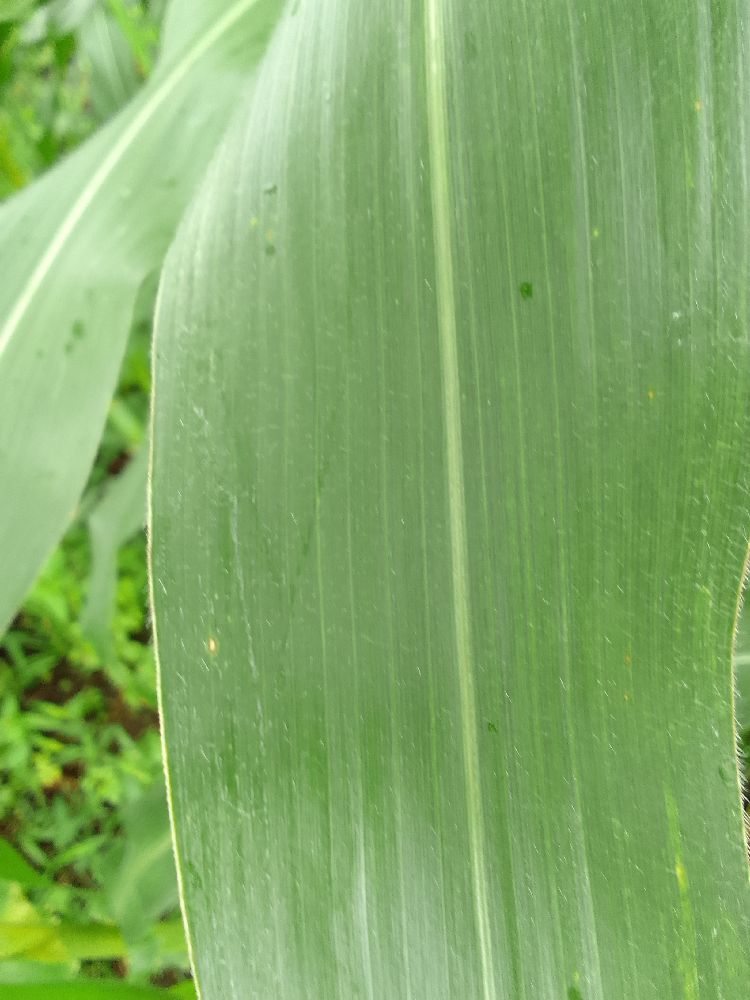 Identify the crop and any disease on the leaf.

maize, healthy
